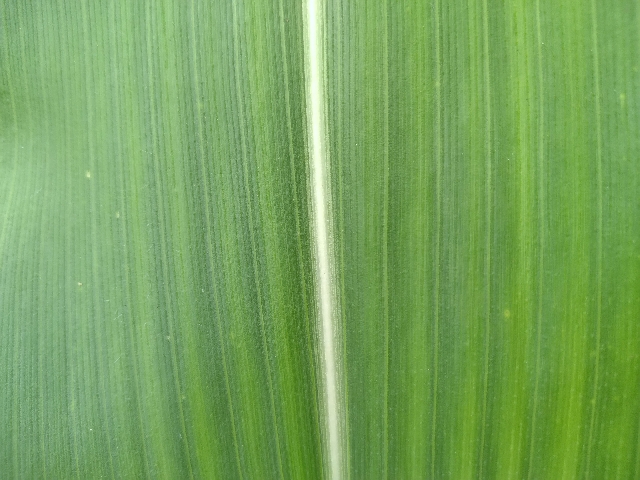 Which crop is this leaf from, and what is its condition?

maize, healthy
